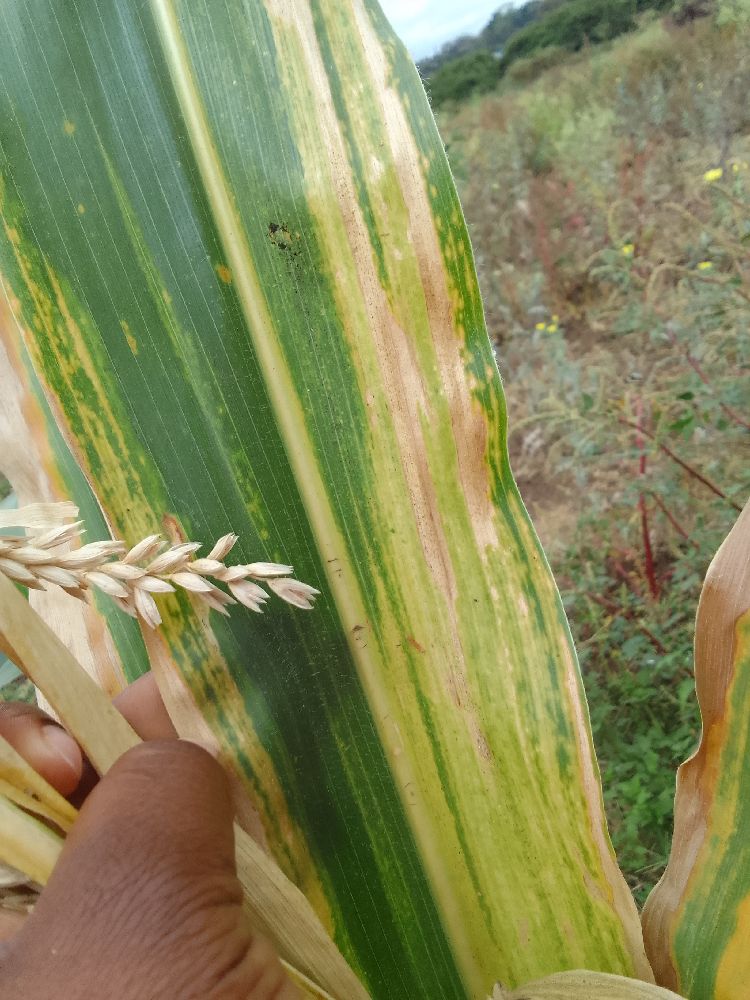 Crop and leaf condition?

maize, maize lethal necrosis
